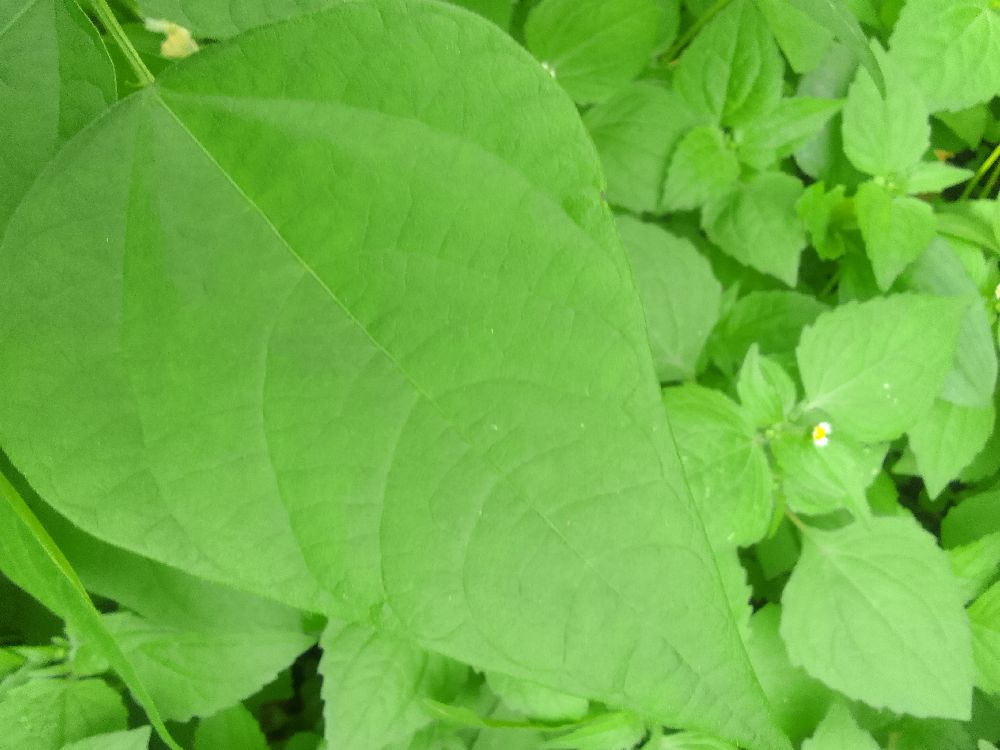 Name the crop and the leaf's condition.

common bean, healthy
